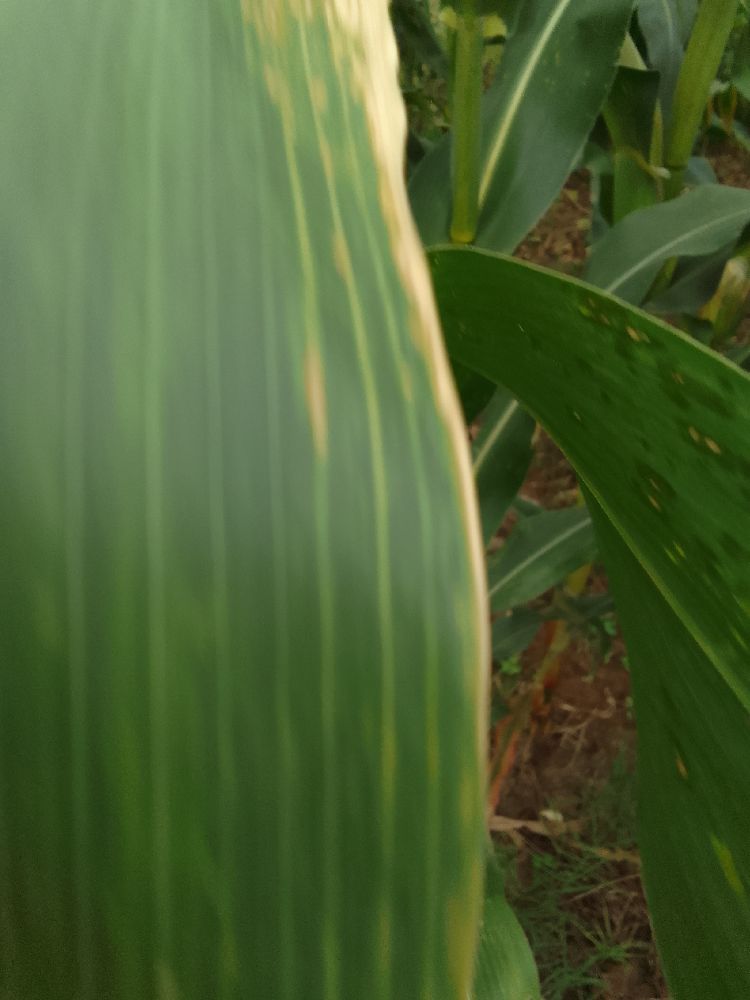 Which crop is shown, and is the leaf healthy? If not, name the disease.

maize, maize lethal necrosis
